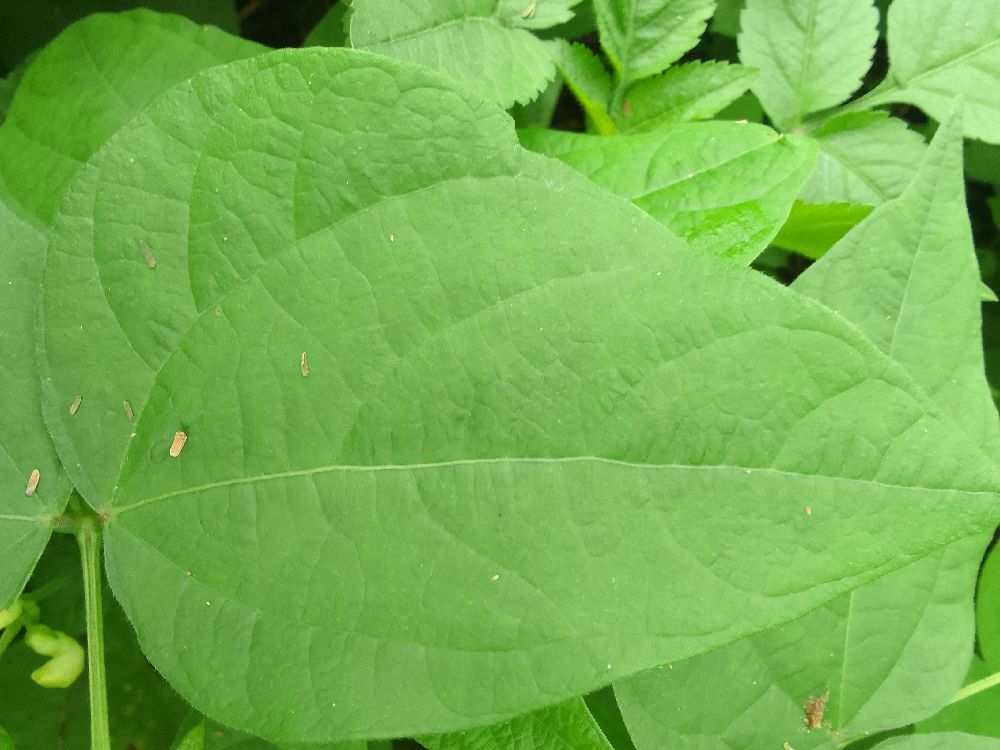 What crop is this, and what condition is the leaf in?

common bean, healthy
